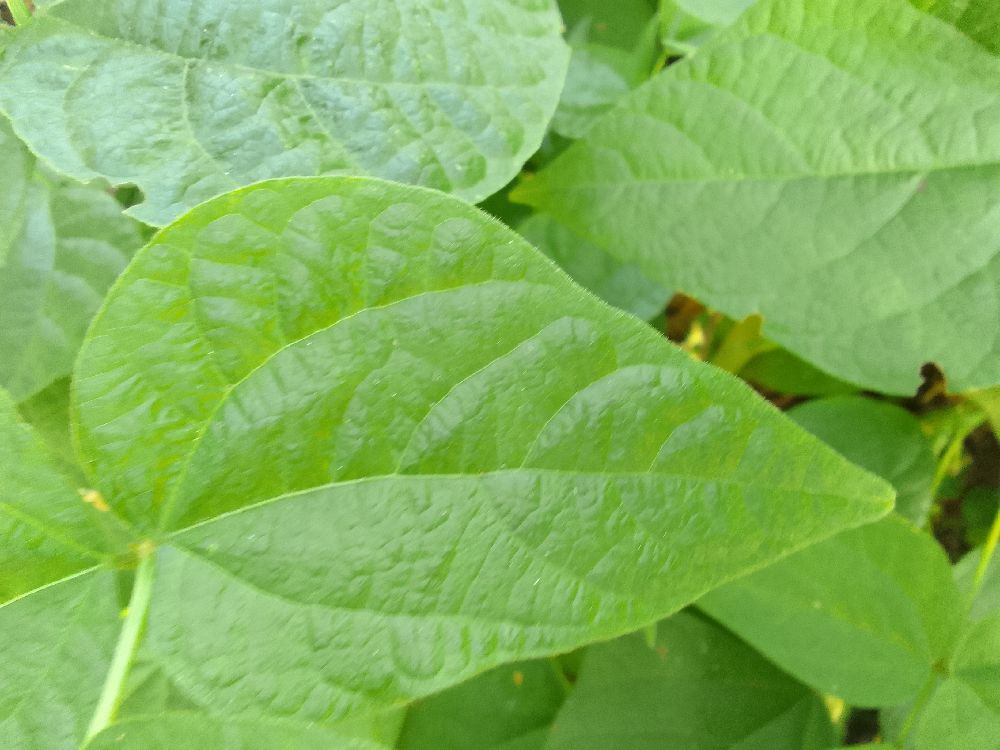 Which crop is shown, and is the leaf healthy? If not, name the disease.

common bean, healthy
